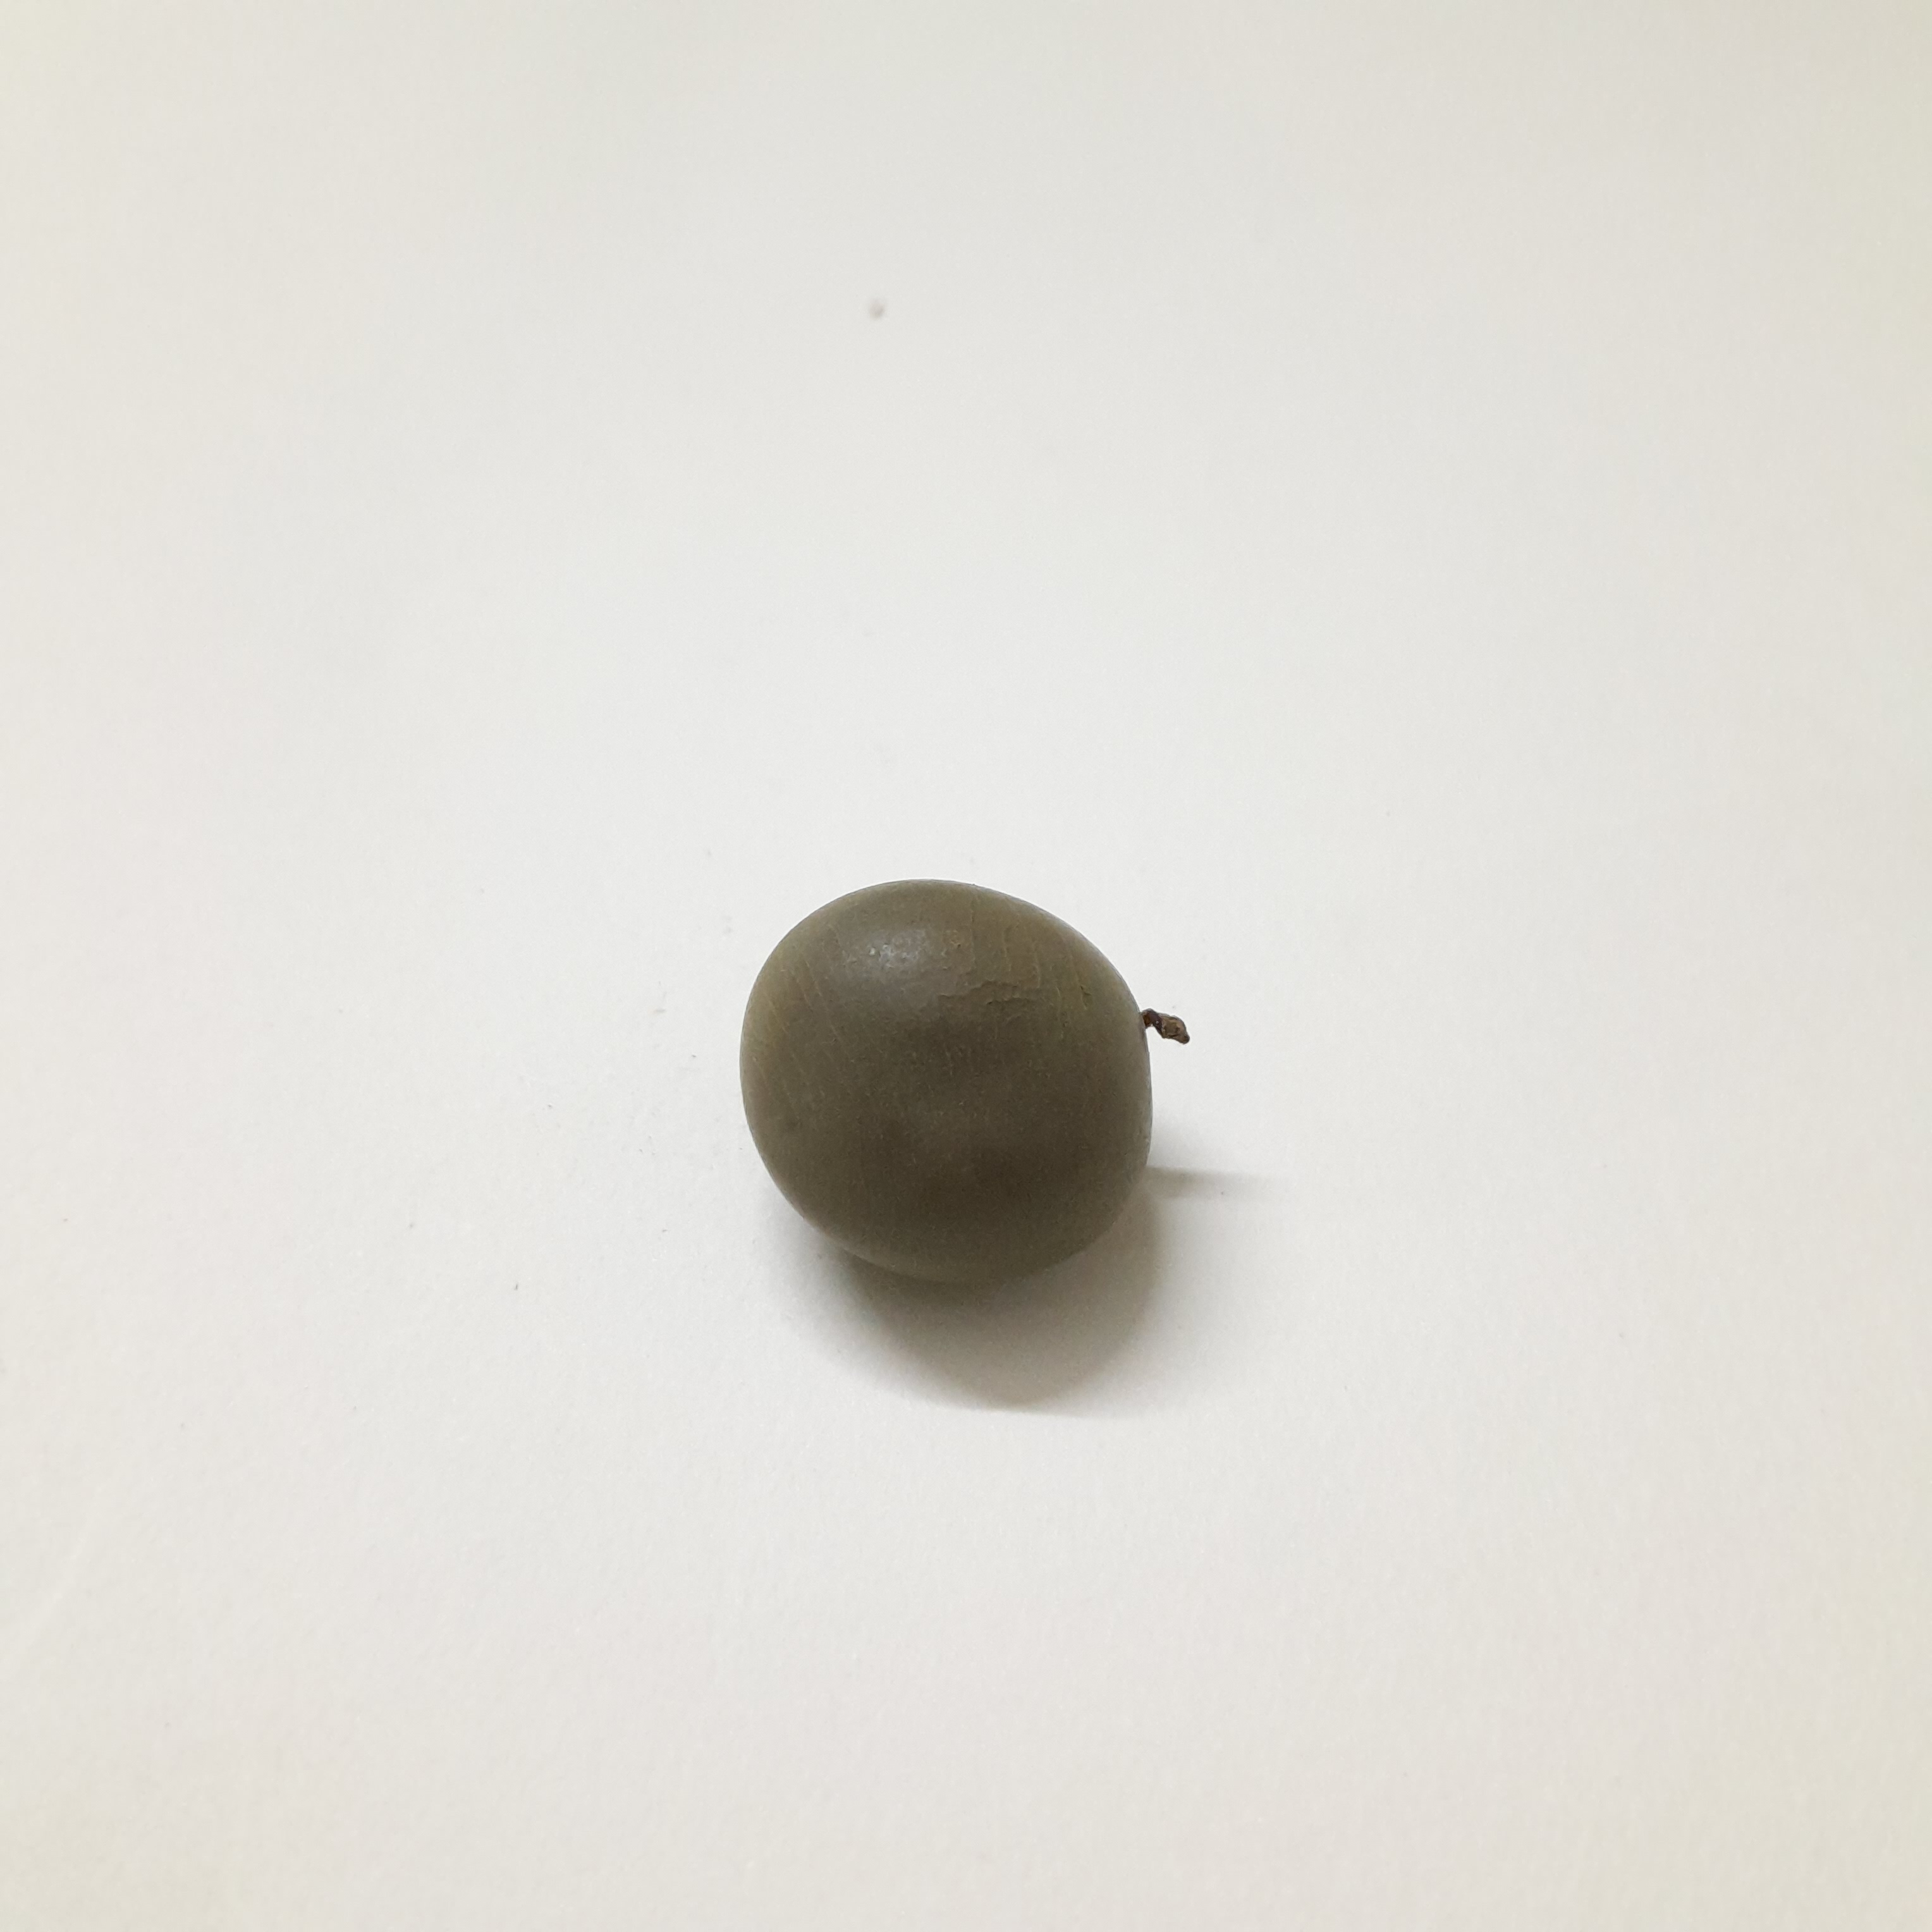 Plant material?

sagargota
